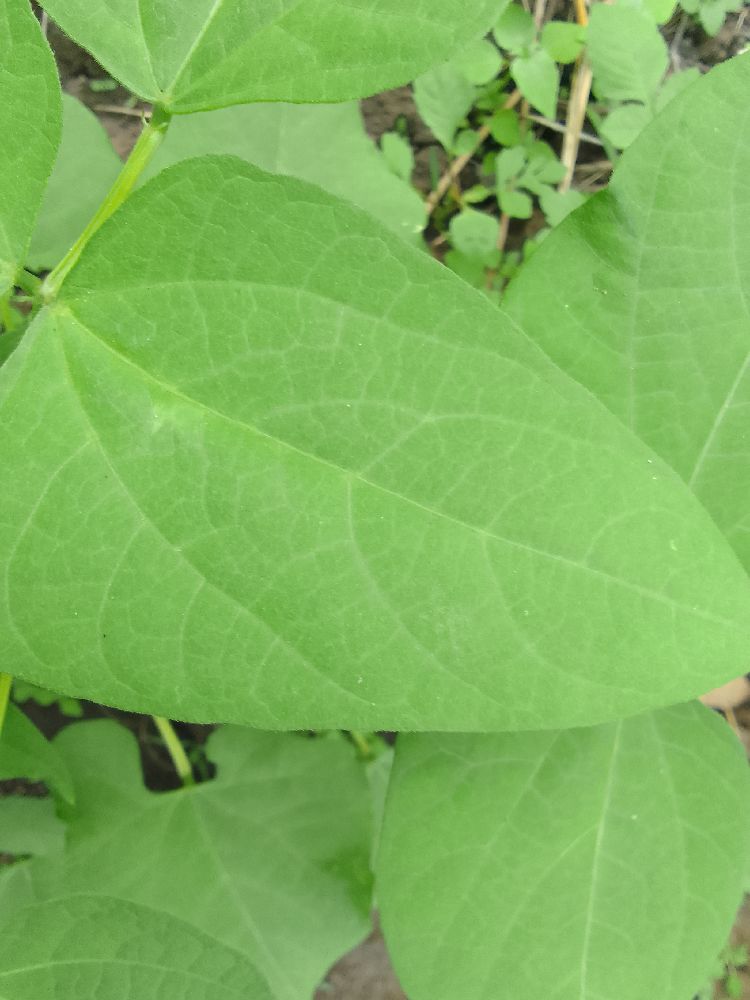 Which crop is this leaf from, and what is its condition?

common bean, healthy
